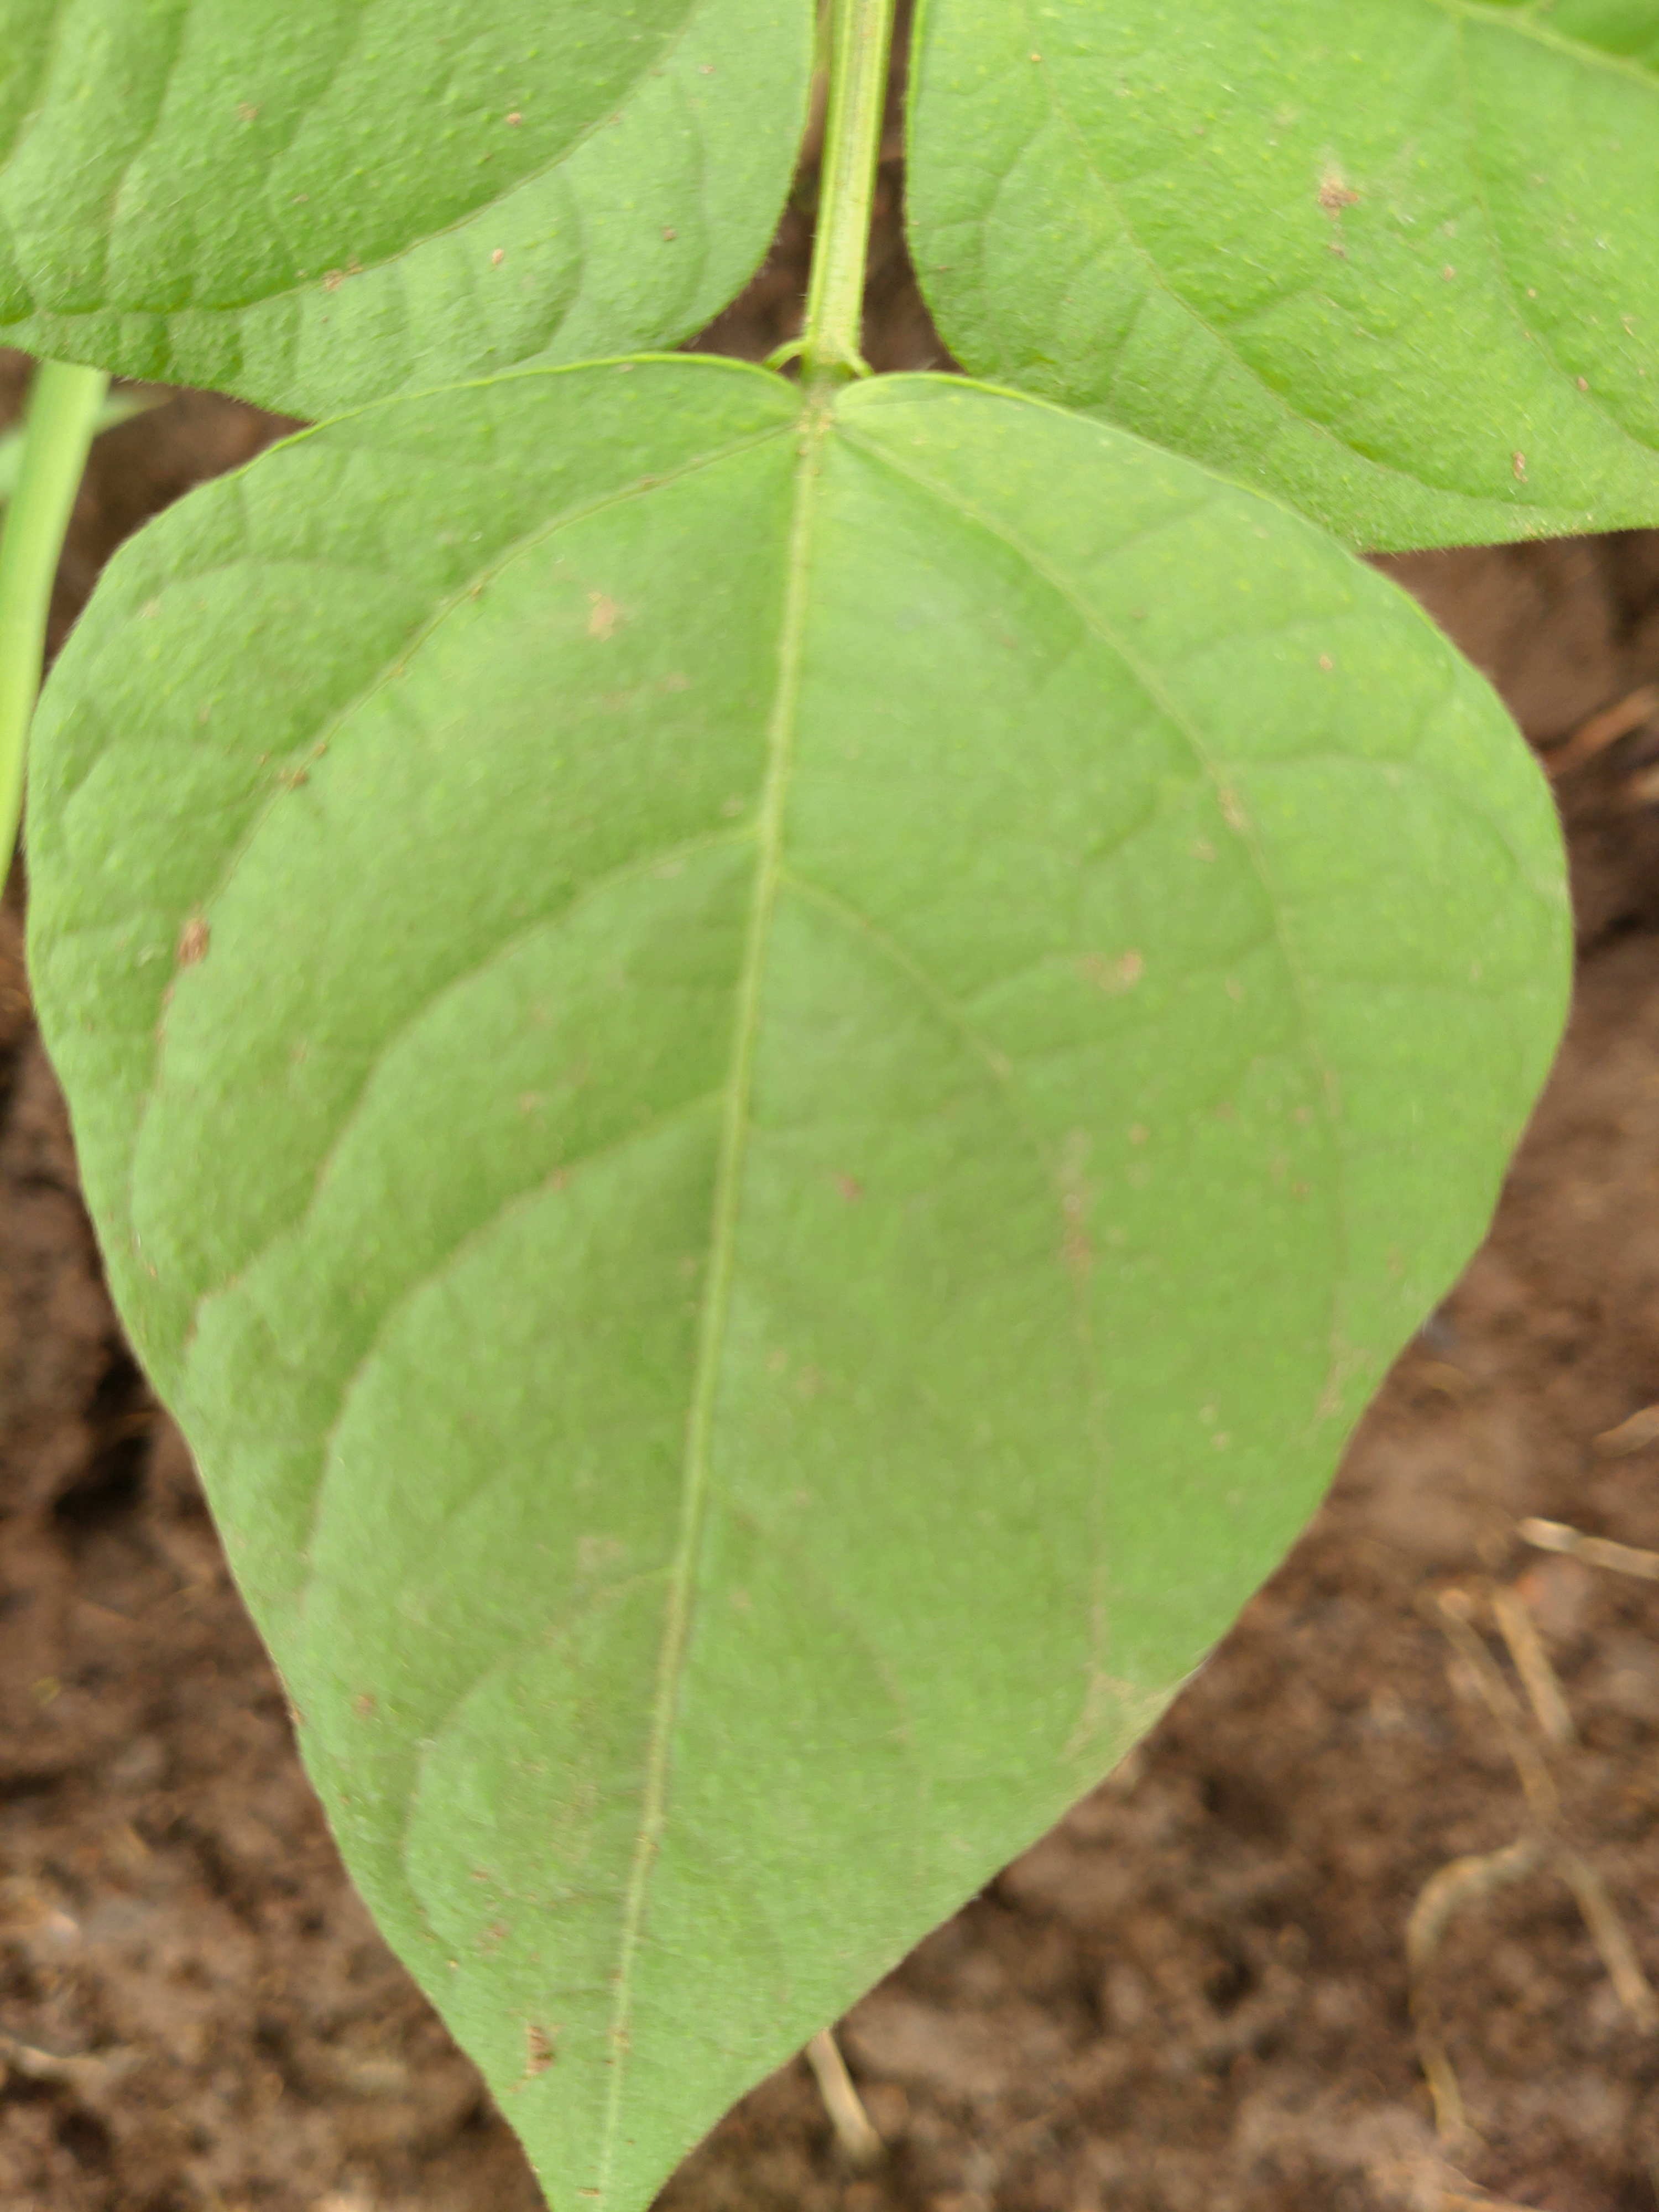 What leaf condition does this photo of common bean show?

healthy
